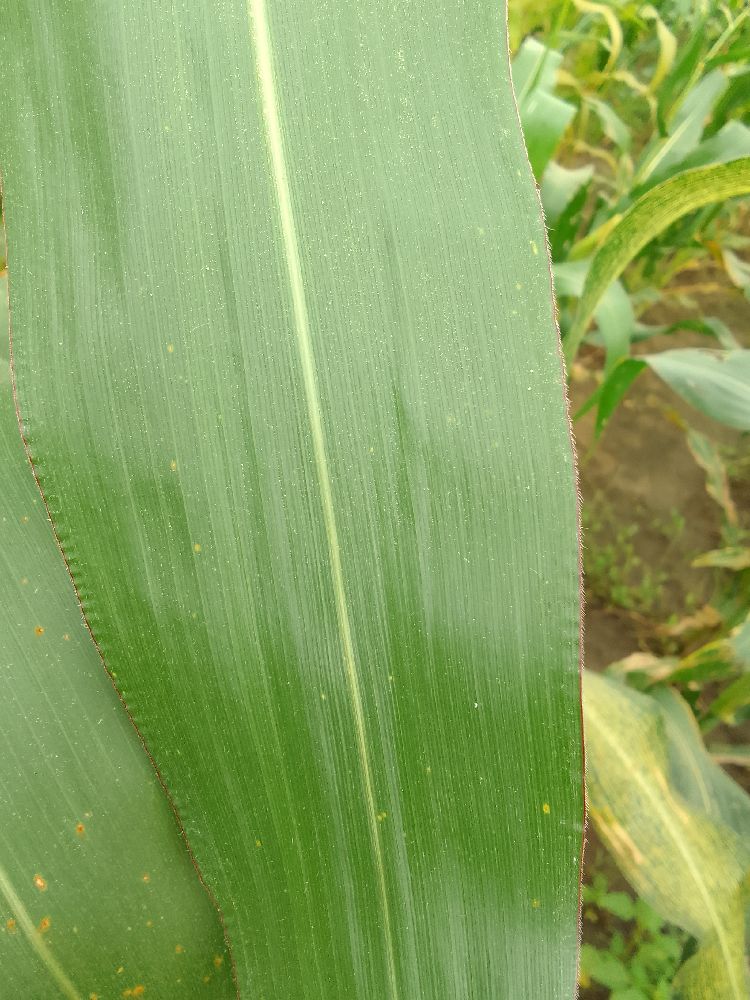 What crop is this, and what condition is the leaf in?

maize, healthy
